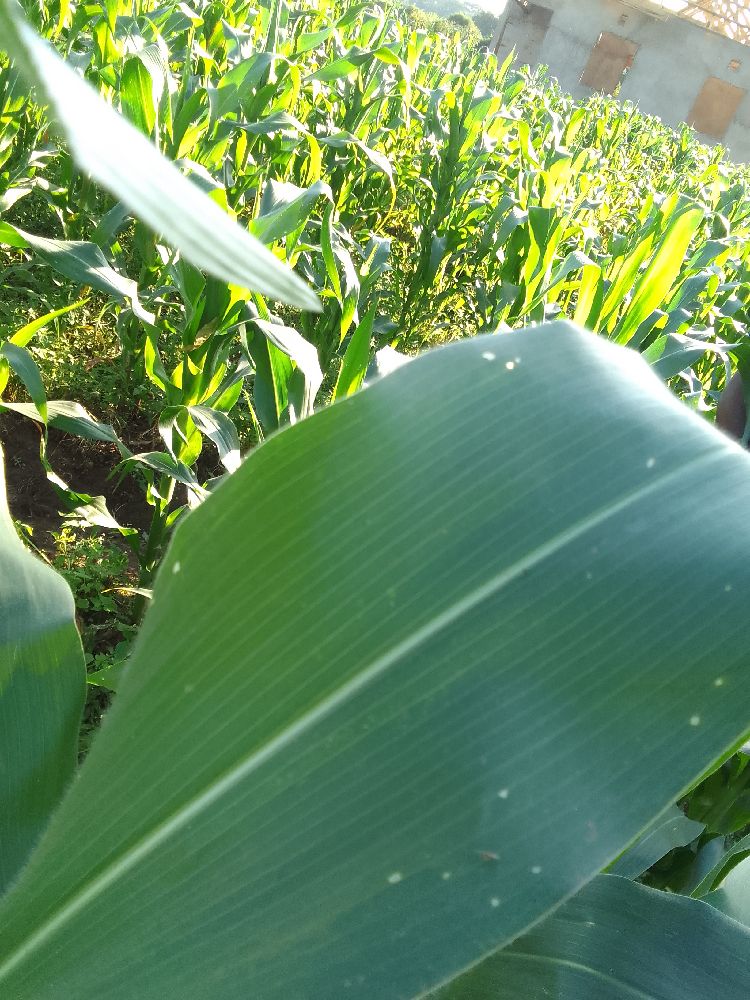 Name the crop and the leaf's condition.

maize, healthy
